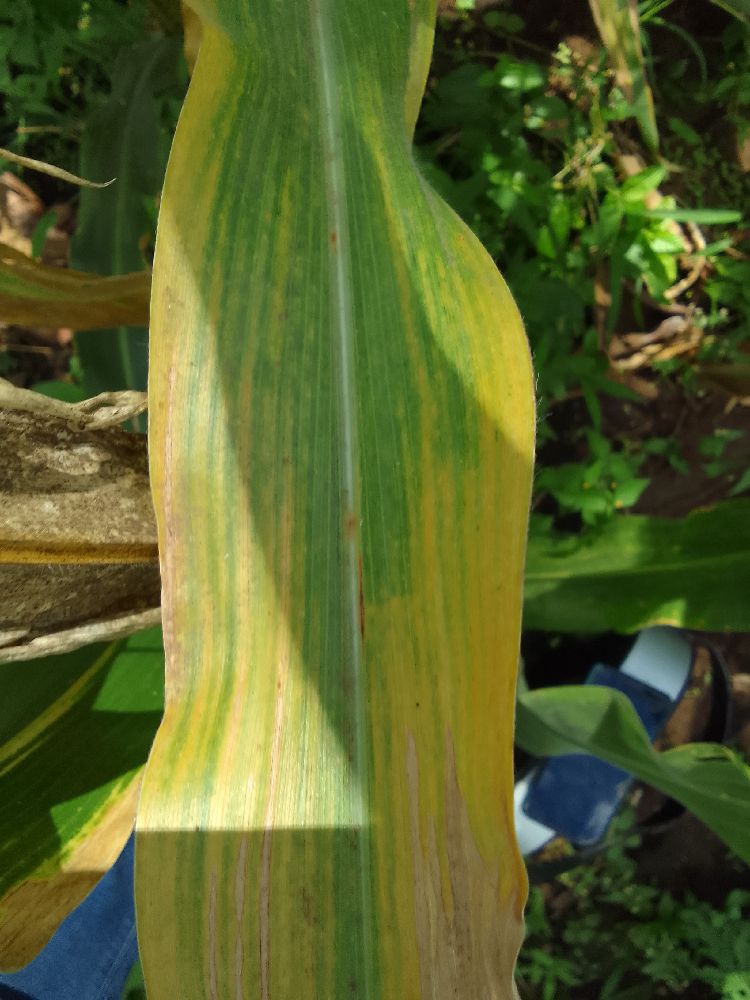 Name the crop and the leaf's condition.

maize, maize lethal necrosis
